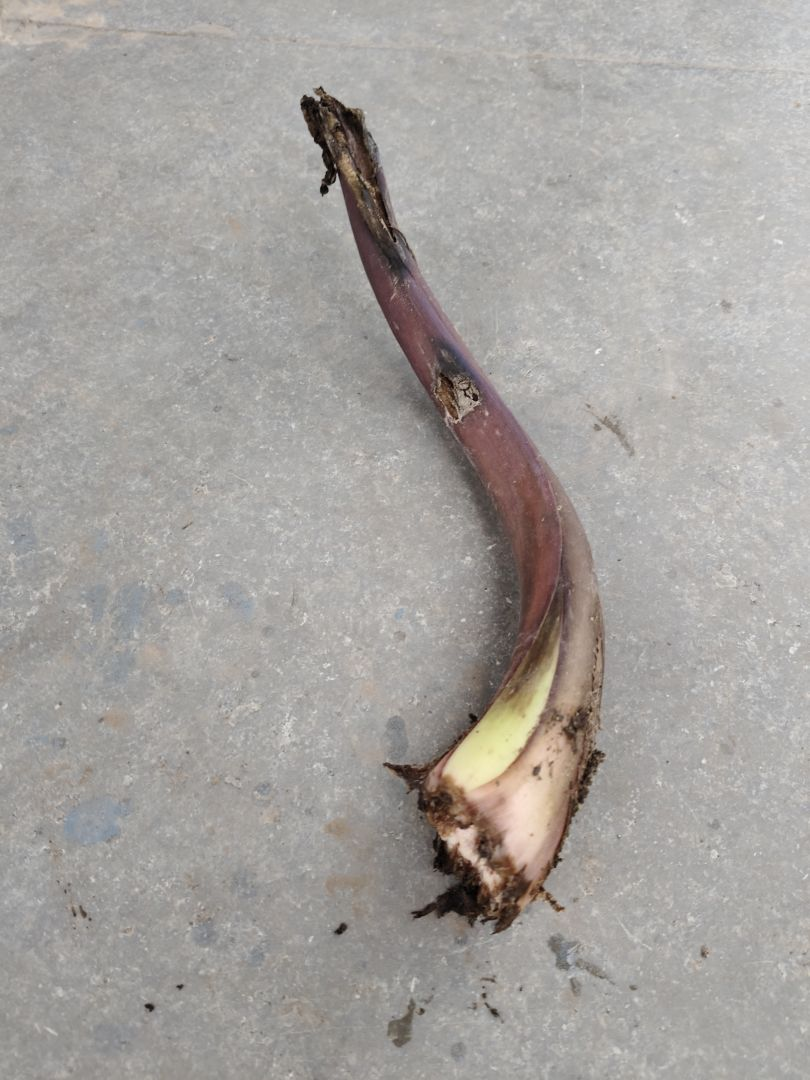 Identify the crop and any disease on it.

taro, root rot
